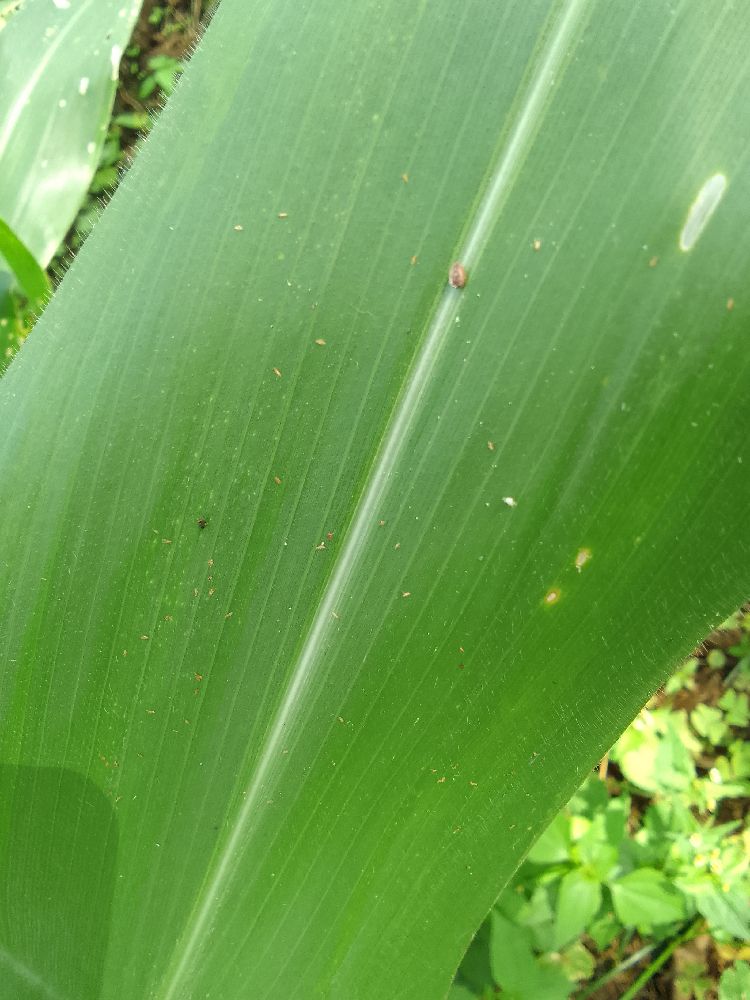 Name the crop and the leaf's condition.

maize, healthy
